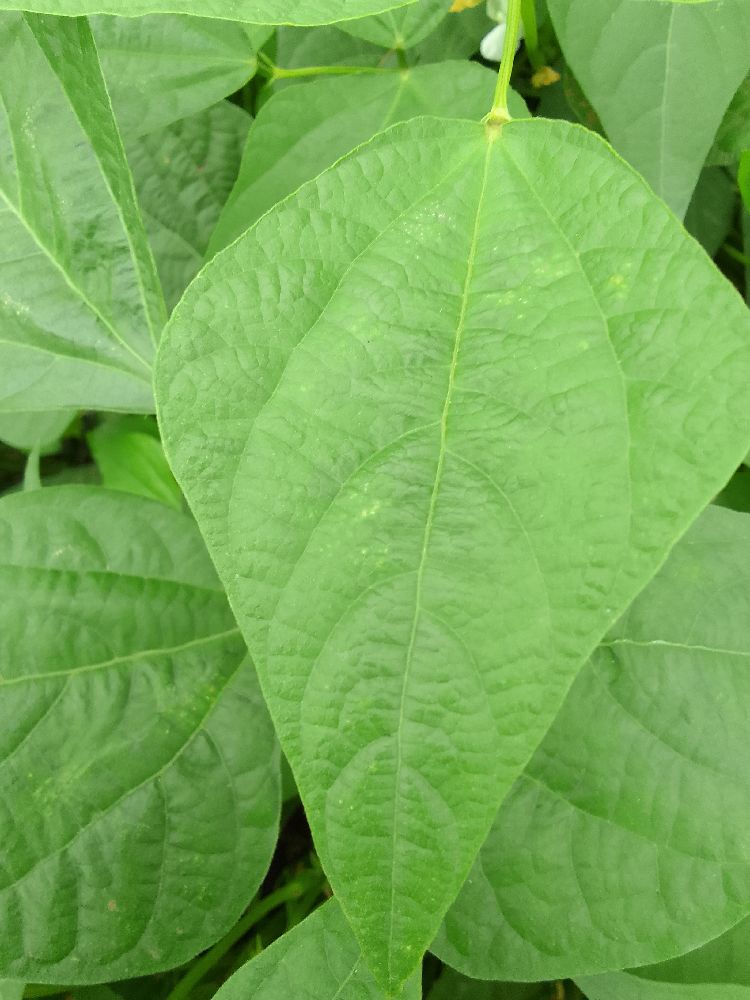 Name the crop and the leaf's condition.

common bean, healthy
